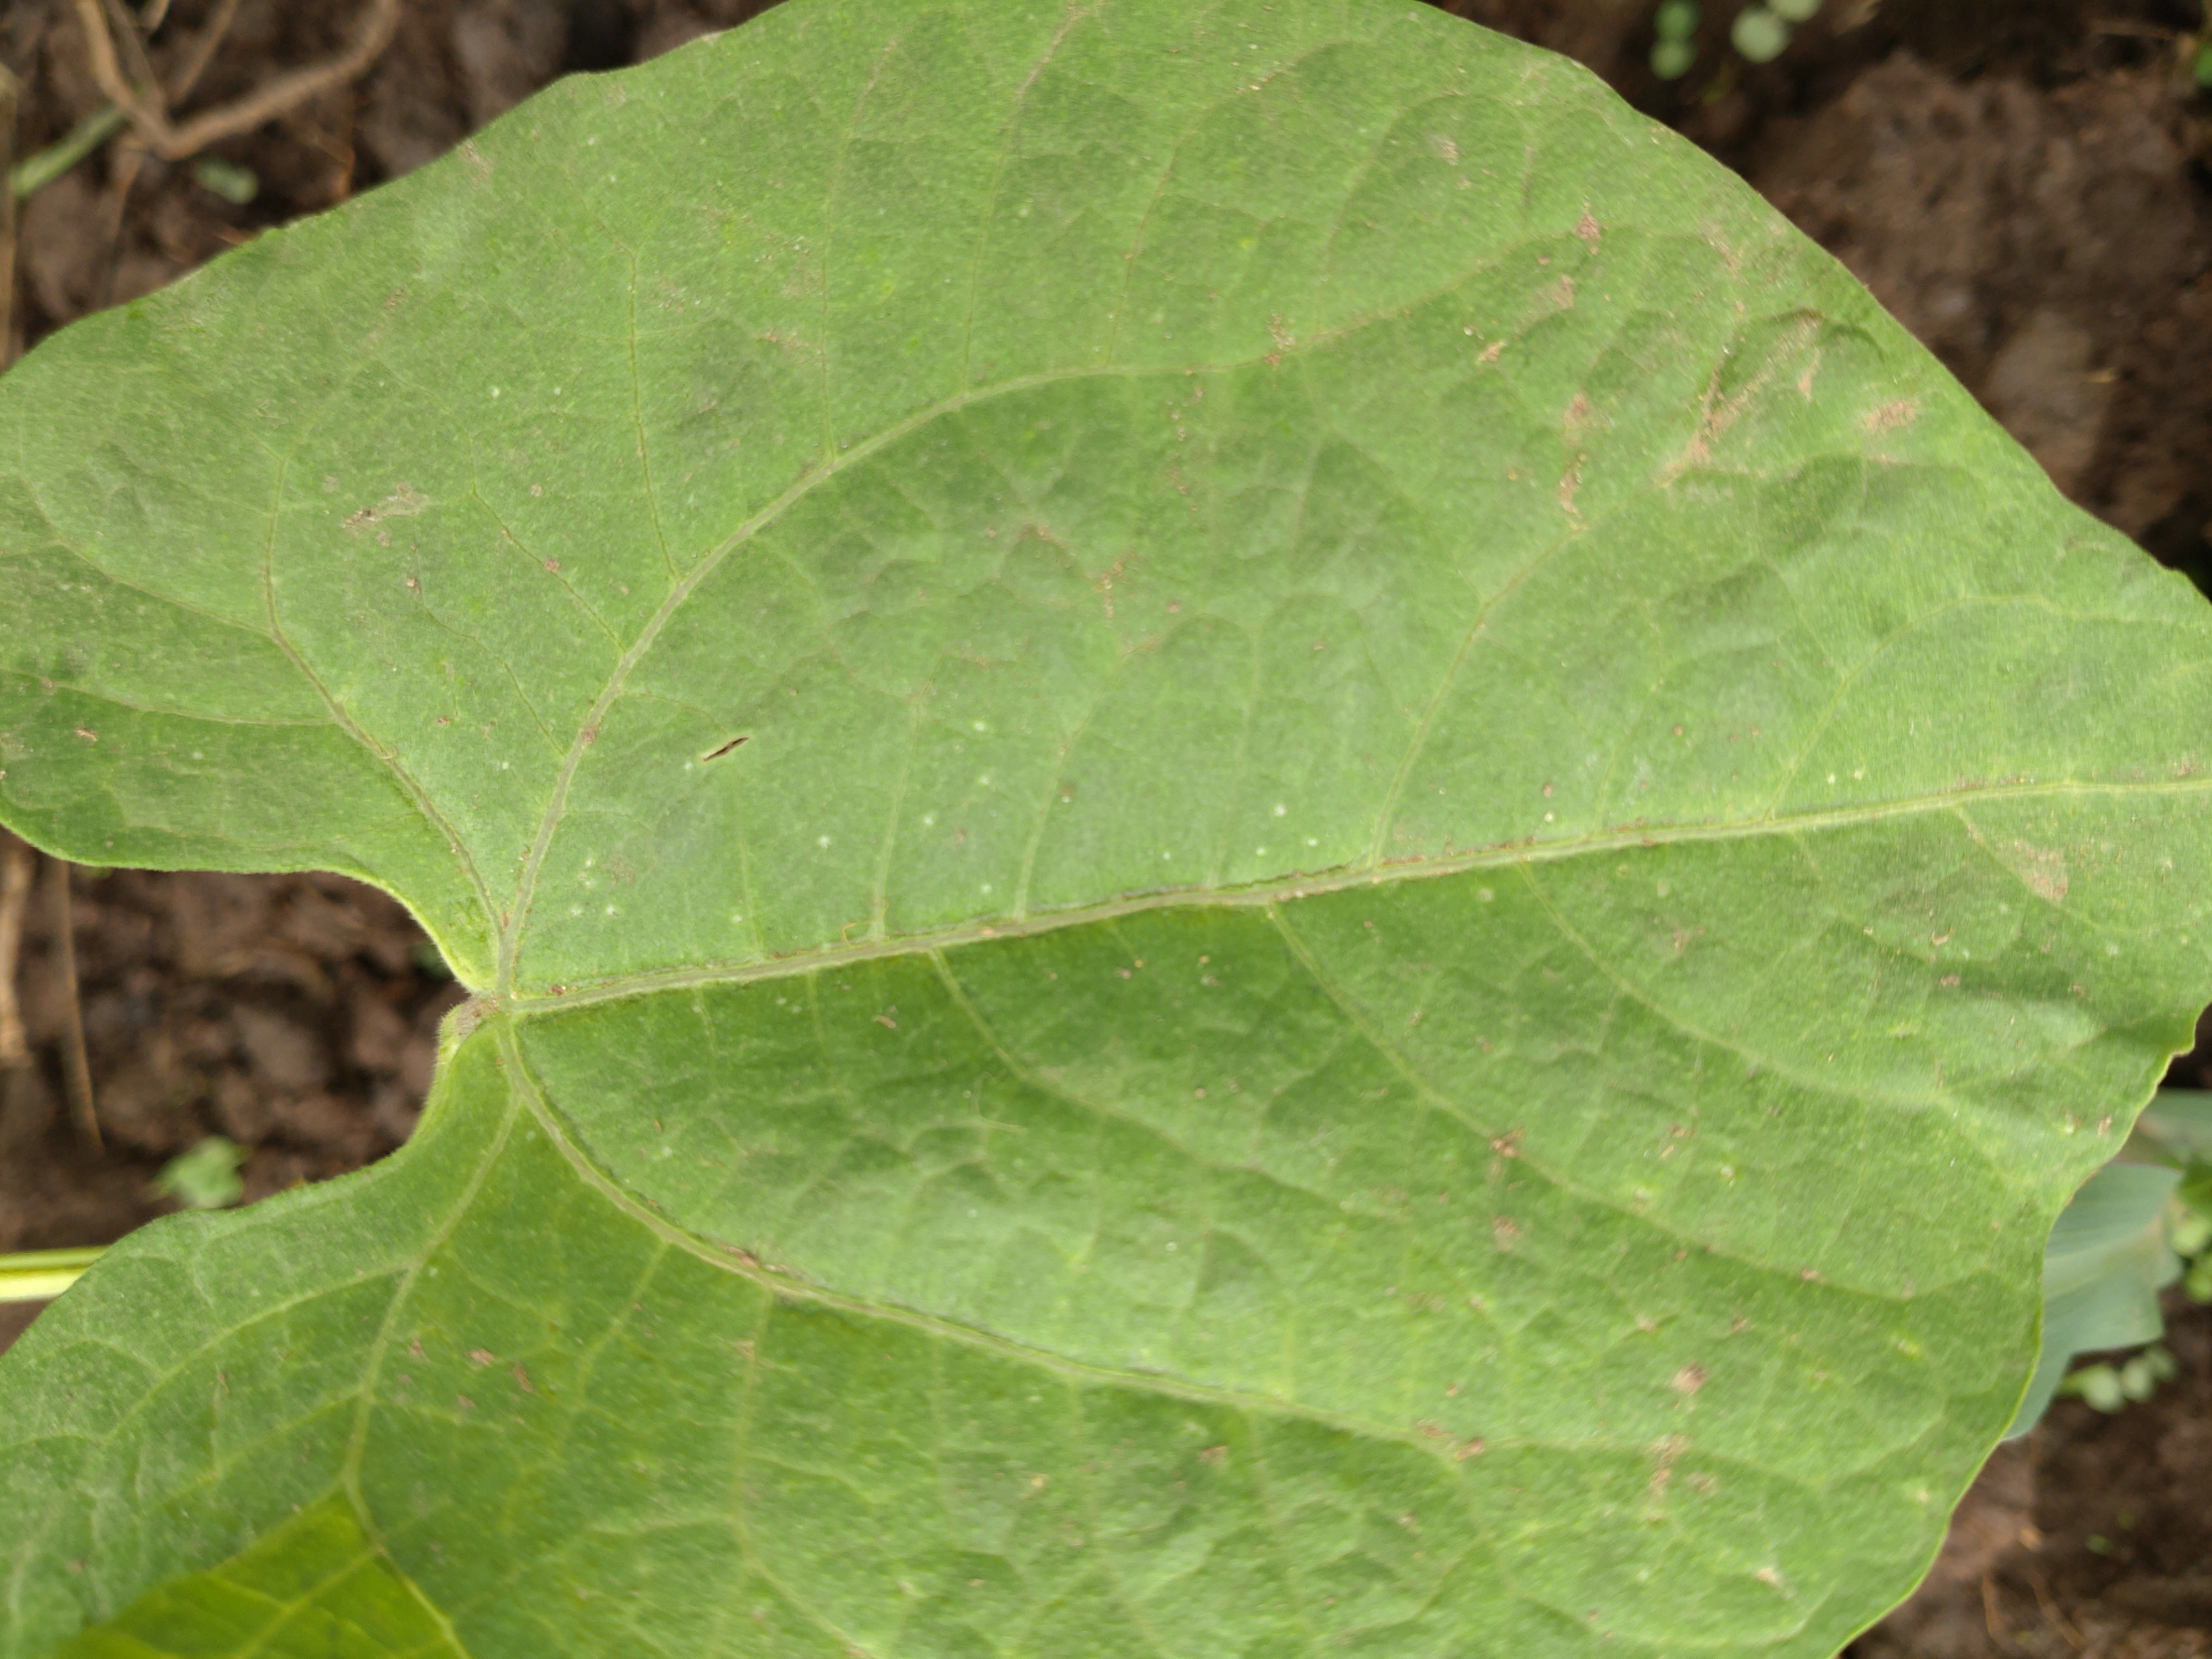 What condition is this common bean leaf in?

healthy
